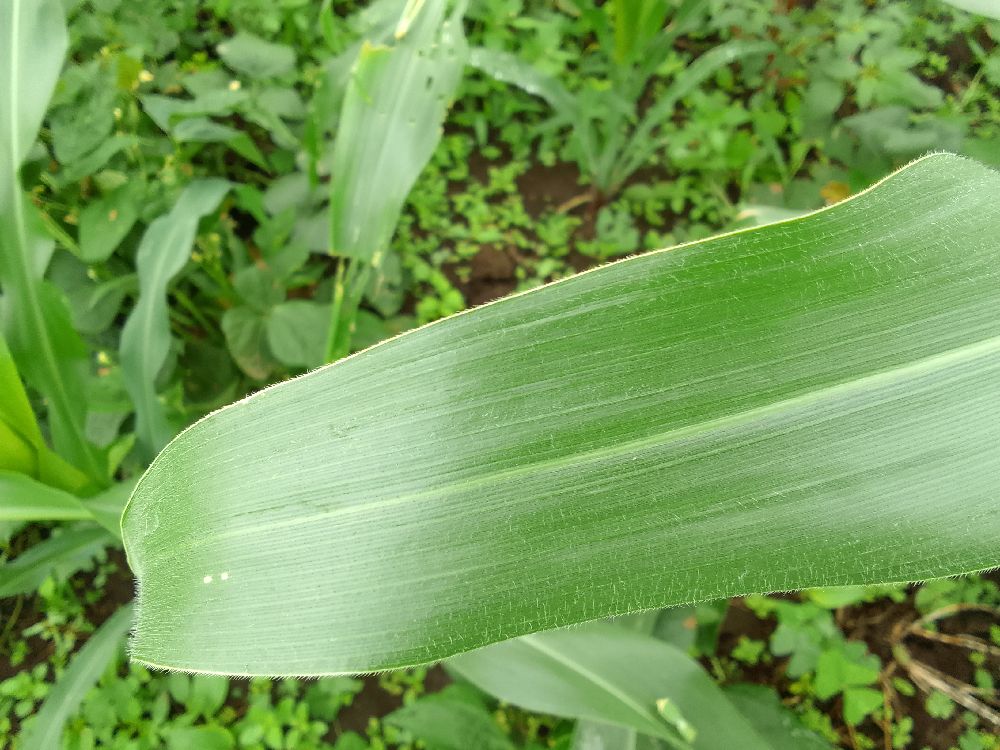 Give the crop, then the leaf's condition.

maize, healthy
